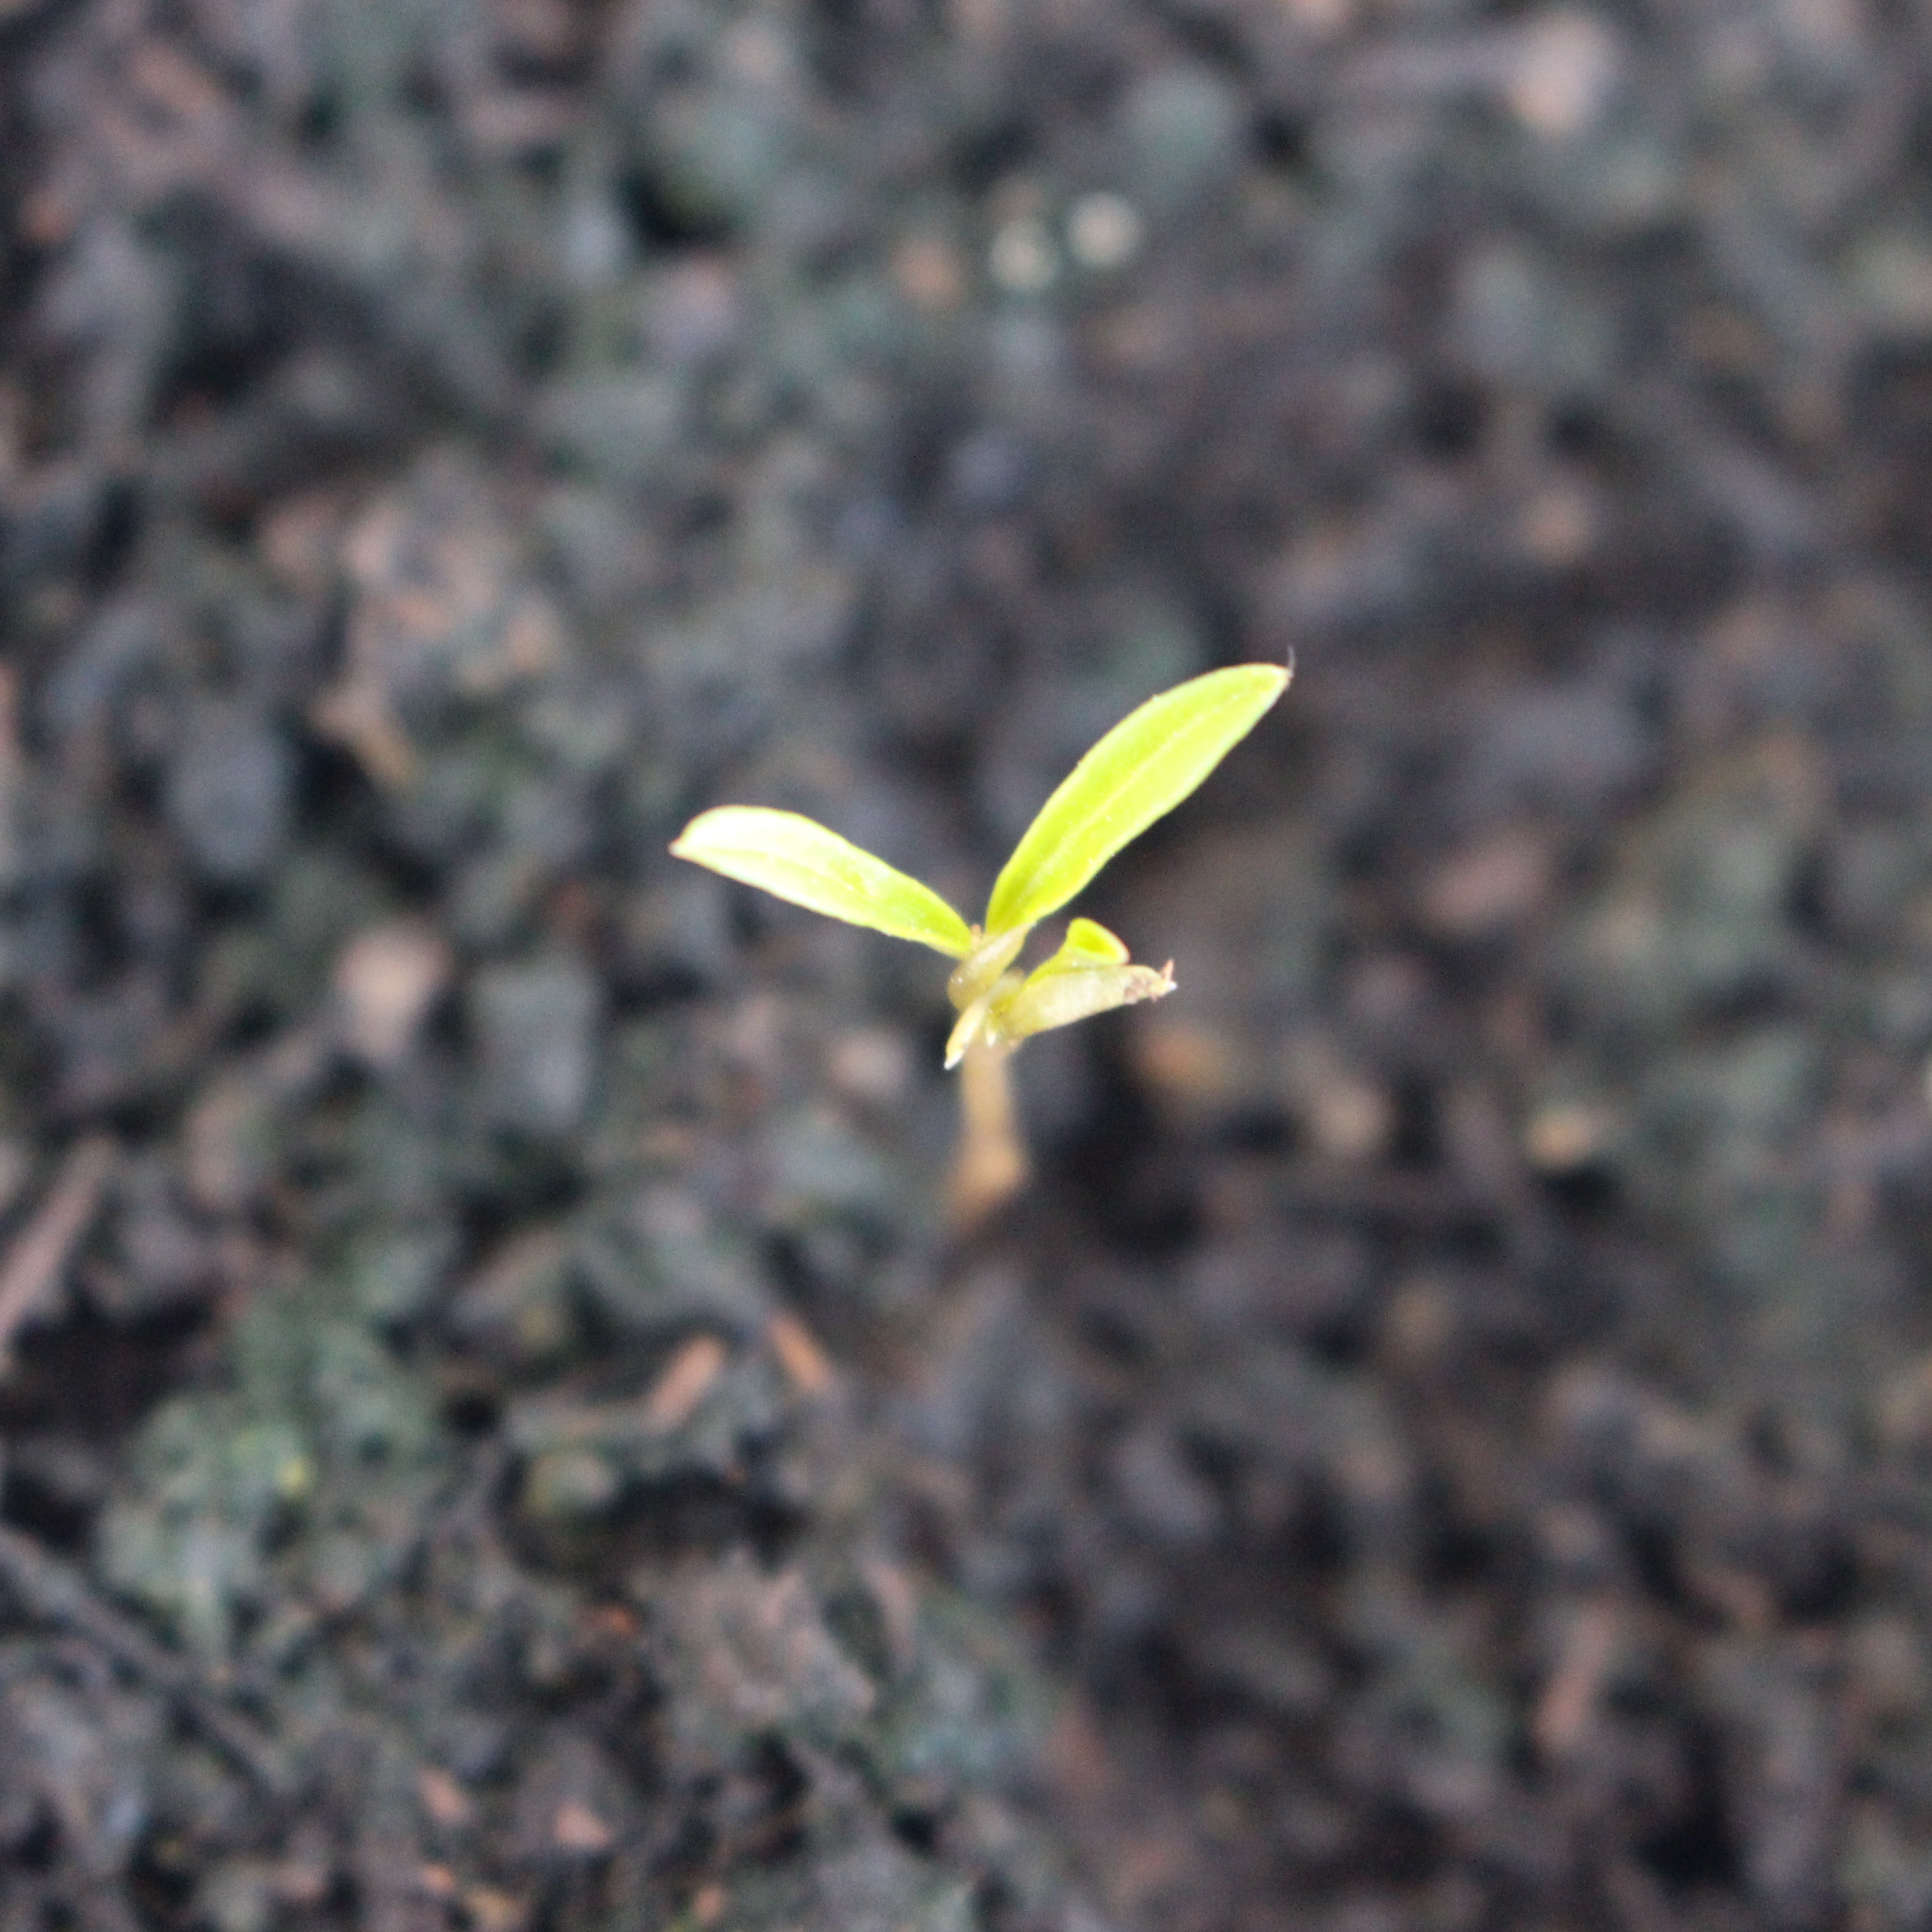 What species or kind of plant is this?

Vicia sativa
